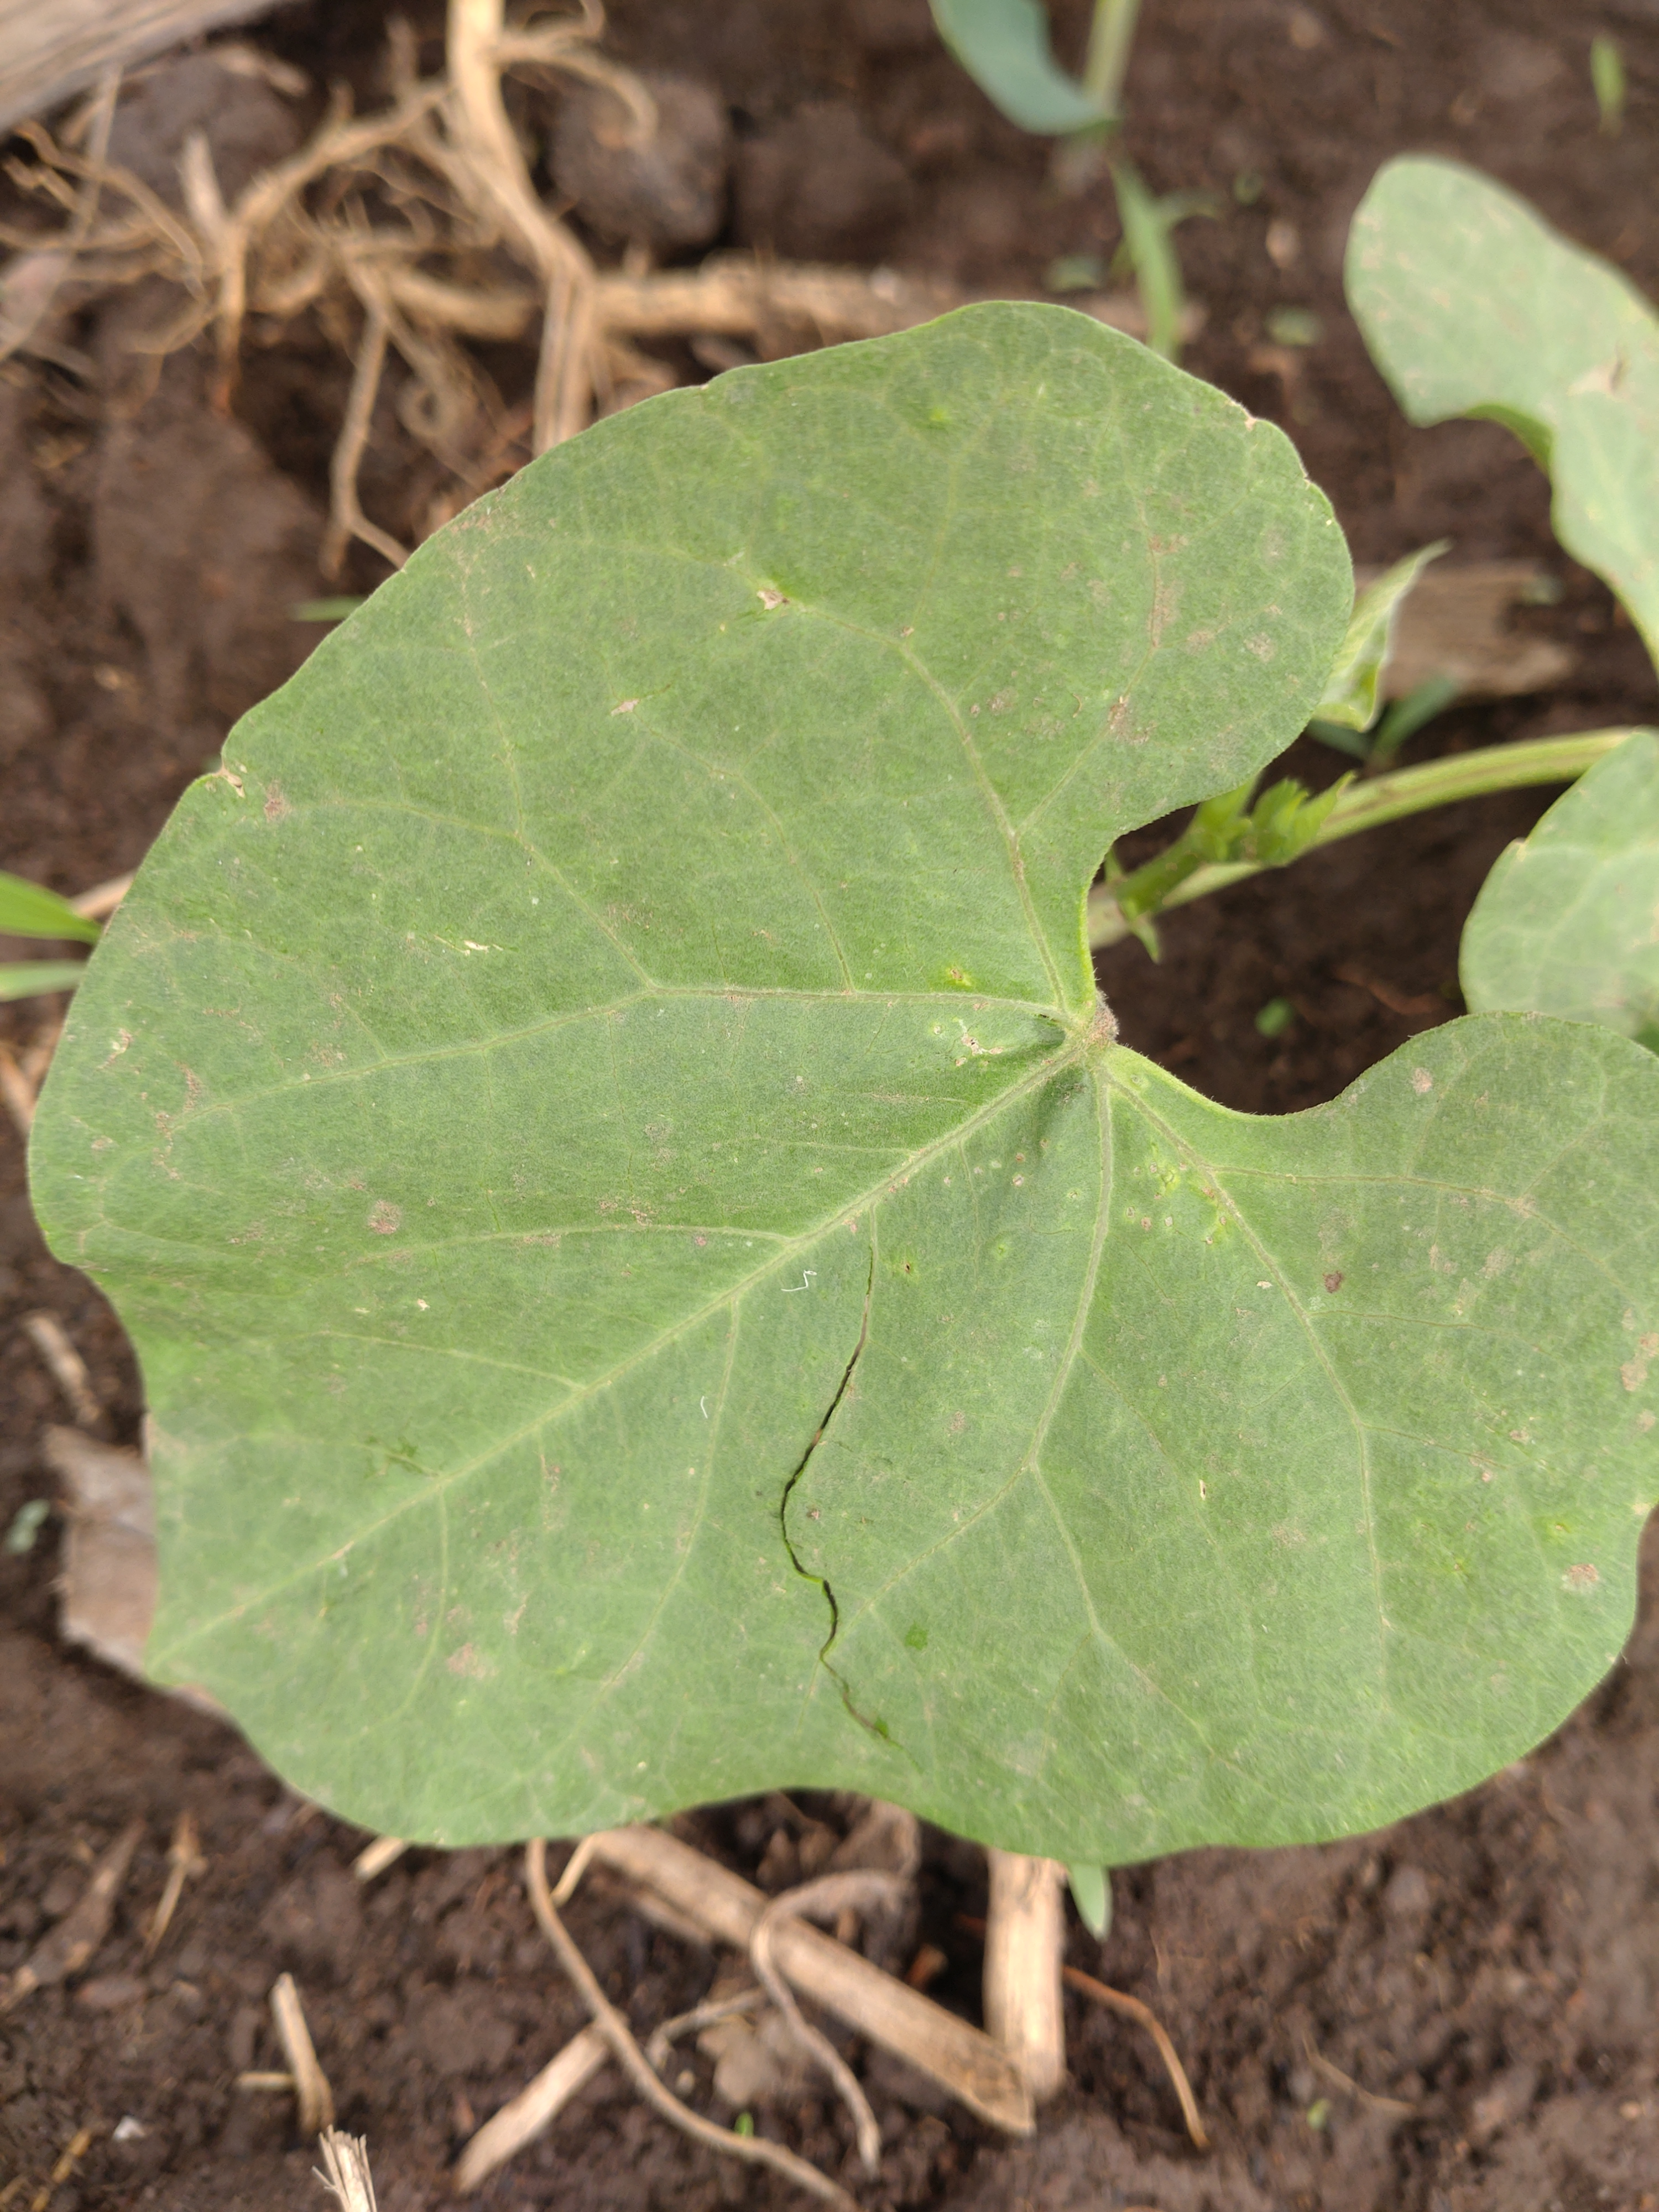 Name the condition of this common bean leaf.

healthy
